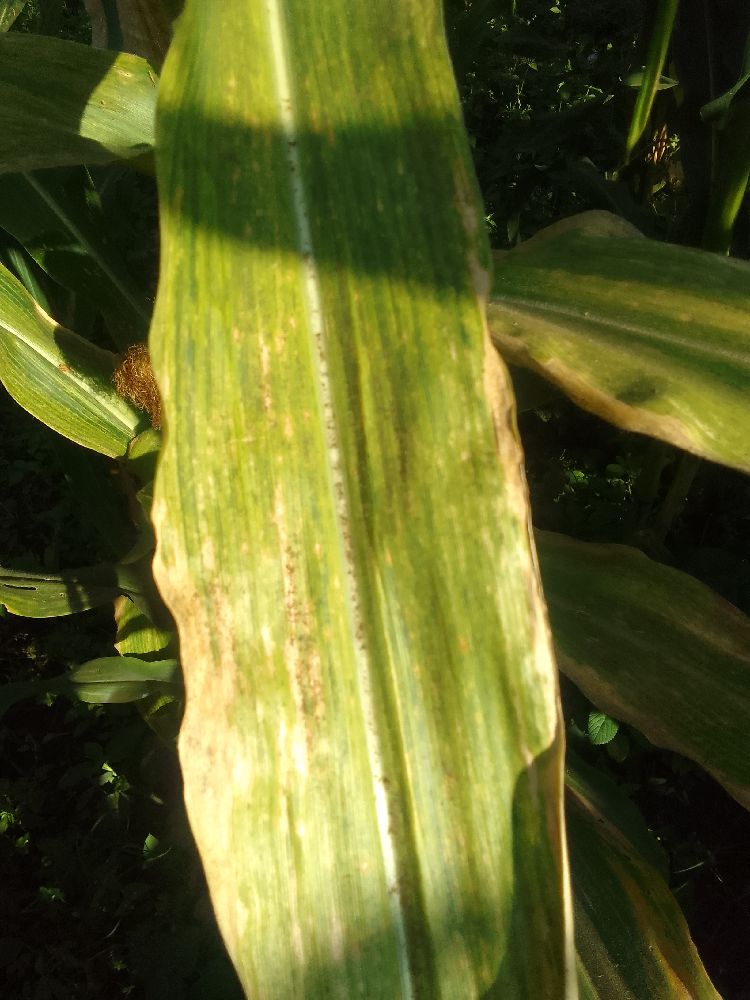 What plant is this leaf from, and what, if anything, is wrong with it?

maize, maize lethal necrosis
